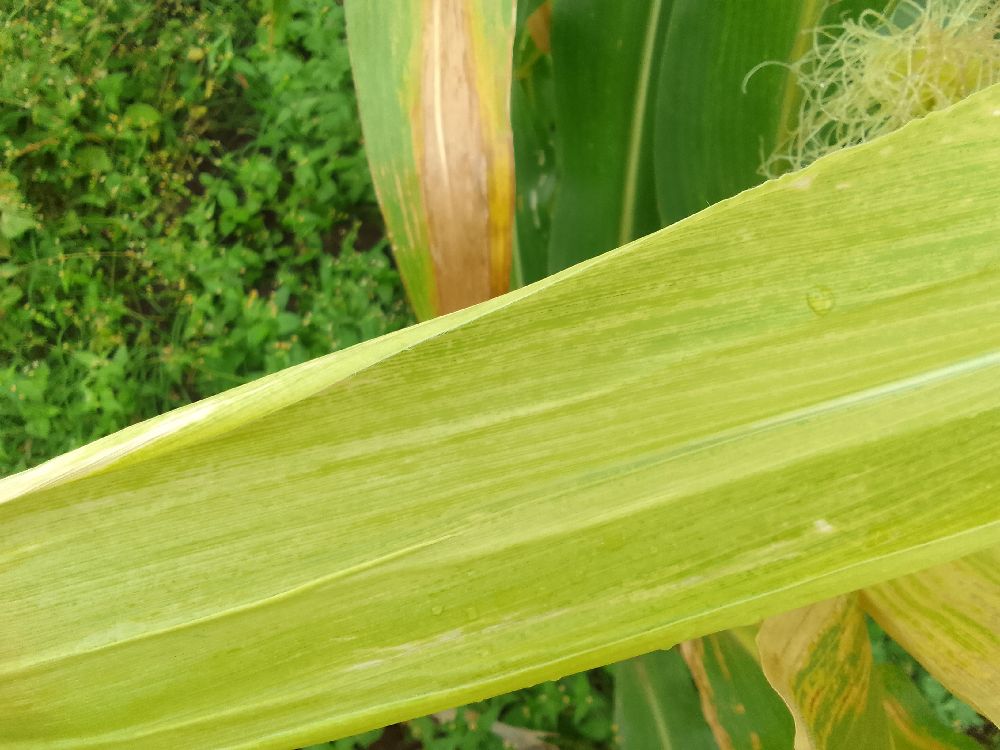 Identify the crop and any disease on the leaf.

maize, maize lethal necrosis
